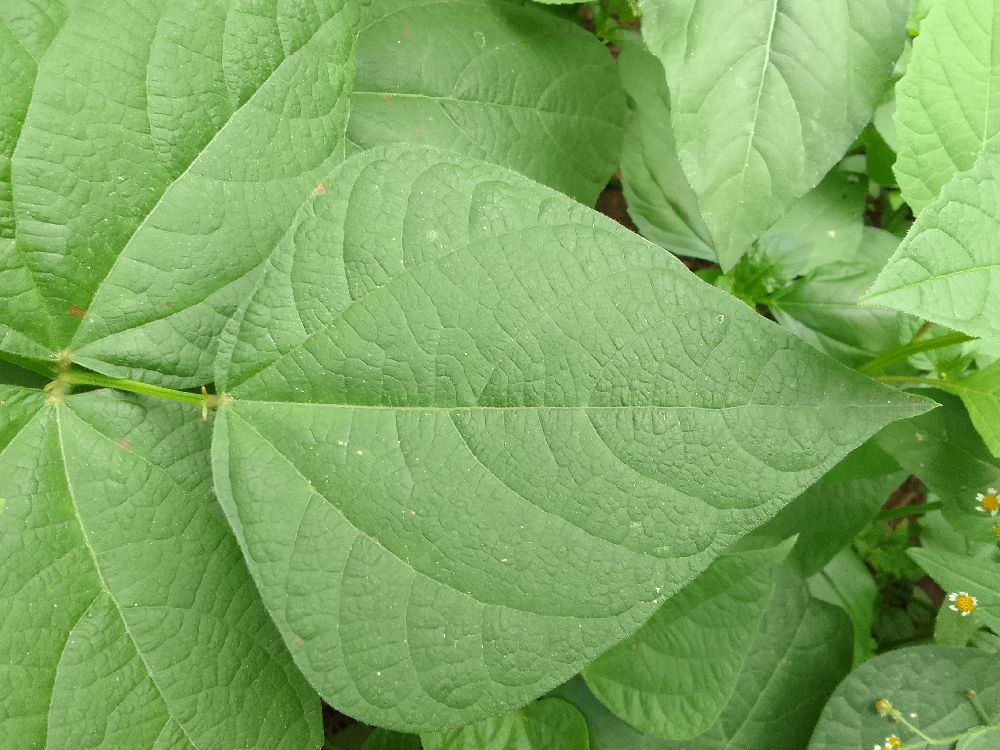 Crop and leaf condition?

common bean, healthy
